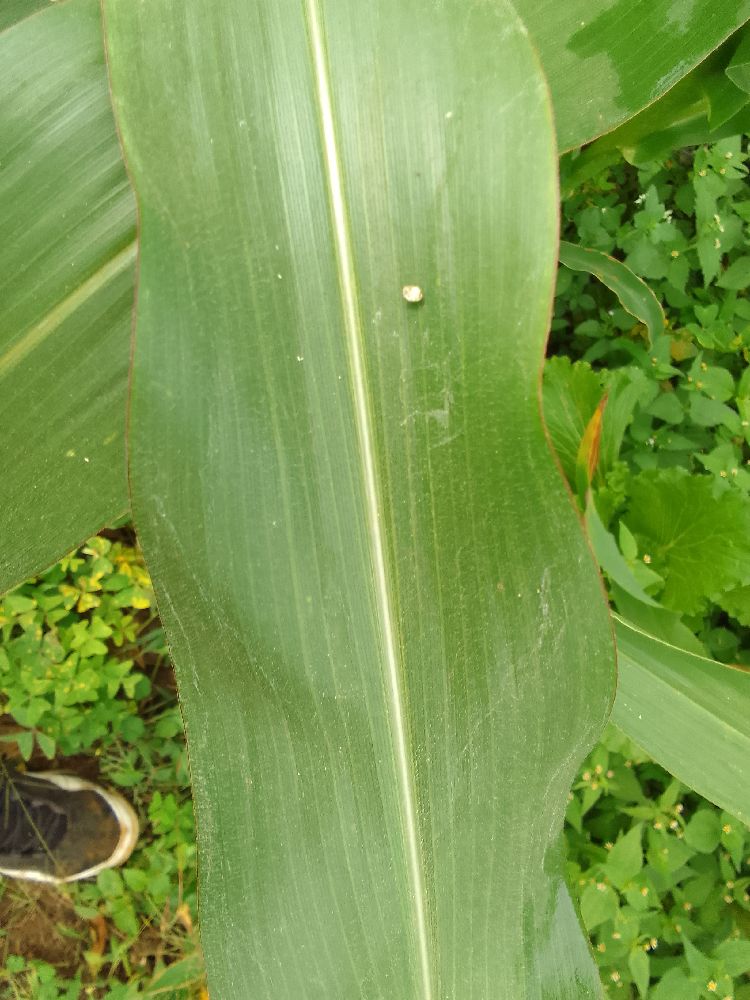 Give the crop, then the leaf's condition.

maize, healthy
